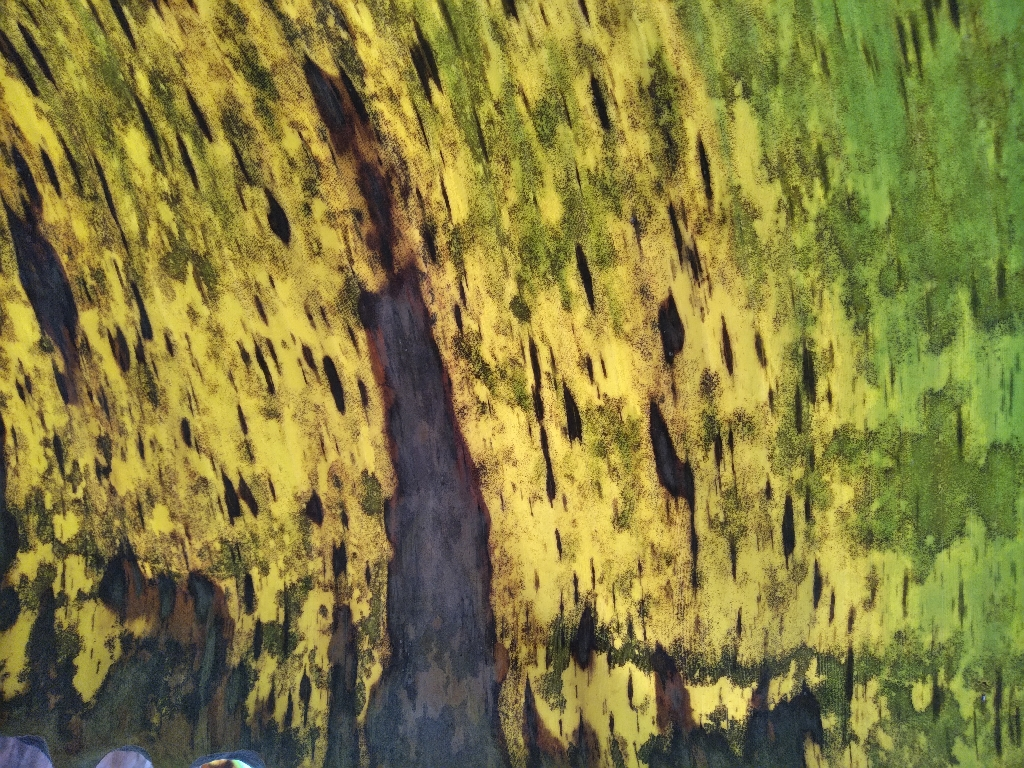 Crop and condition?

banana, black sigatoka
